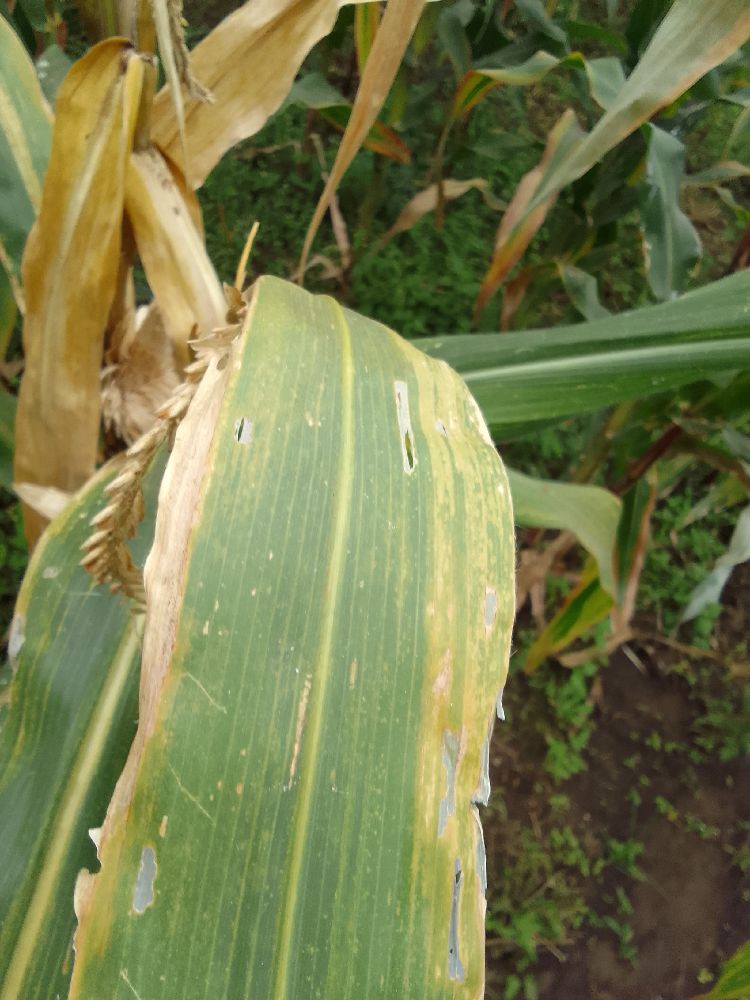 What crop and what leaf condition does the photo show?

maize, maize lethal necrosis
